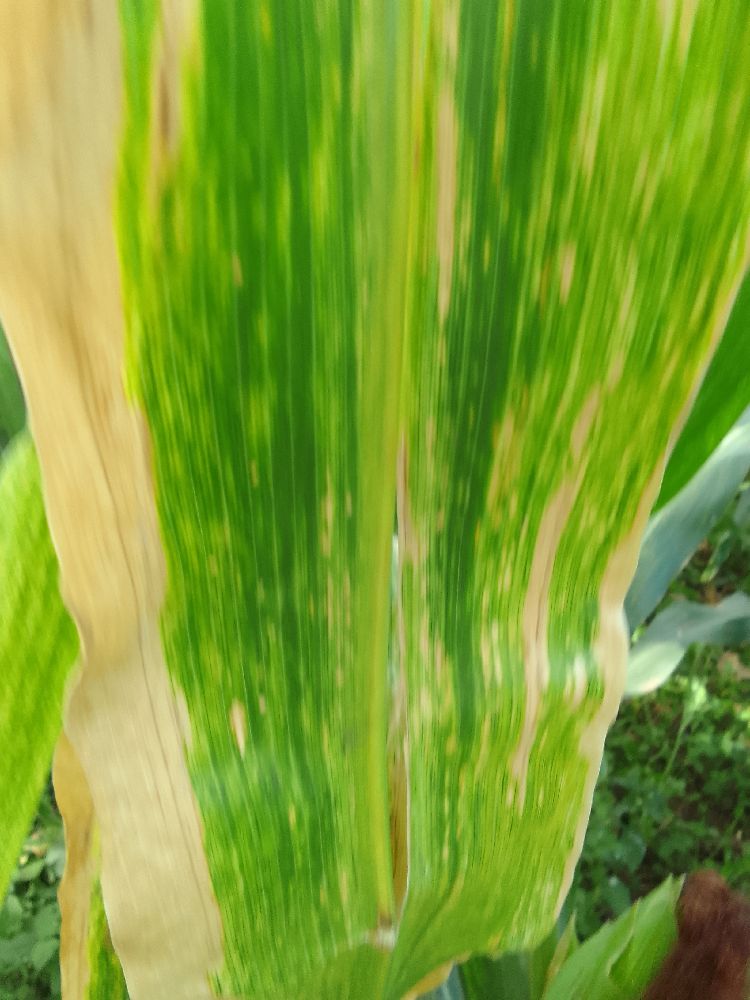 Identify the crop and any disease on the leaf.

maize, maize lethal necrosis
